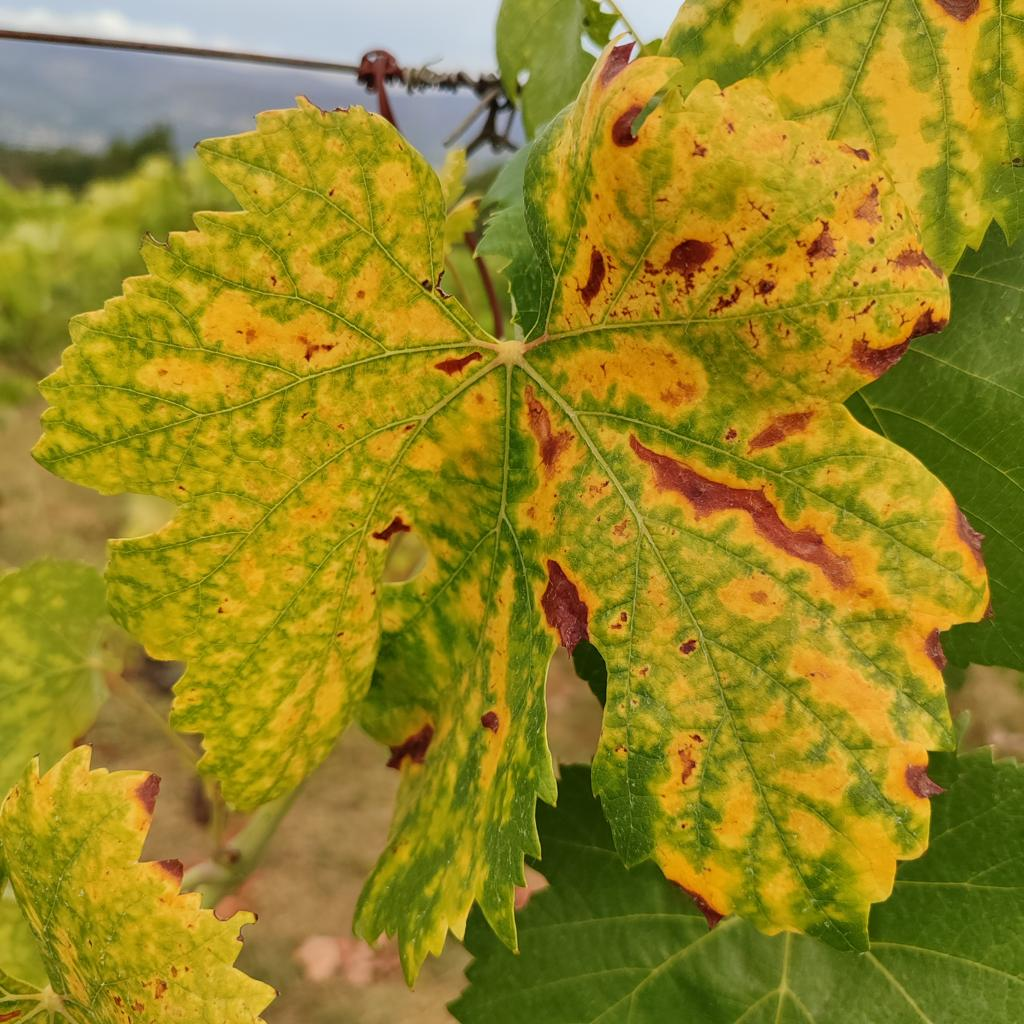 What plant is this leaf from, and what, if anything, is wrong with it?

grapevine, esca complex
